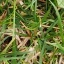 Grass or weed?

grass
